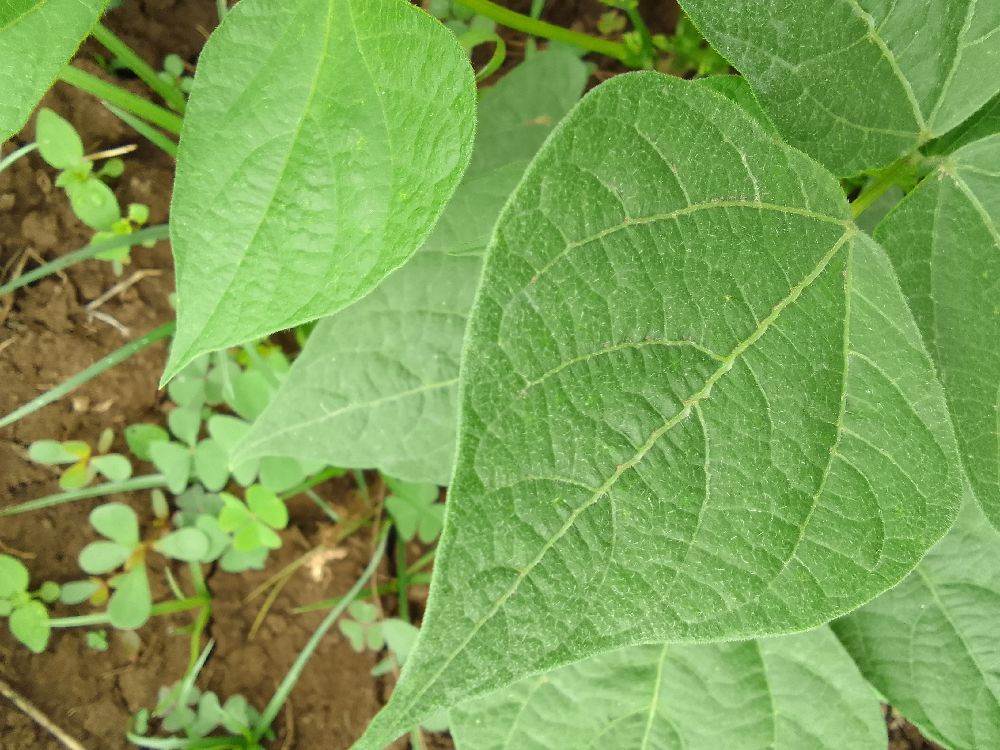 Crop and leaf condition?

common bean, healthy
